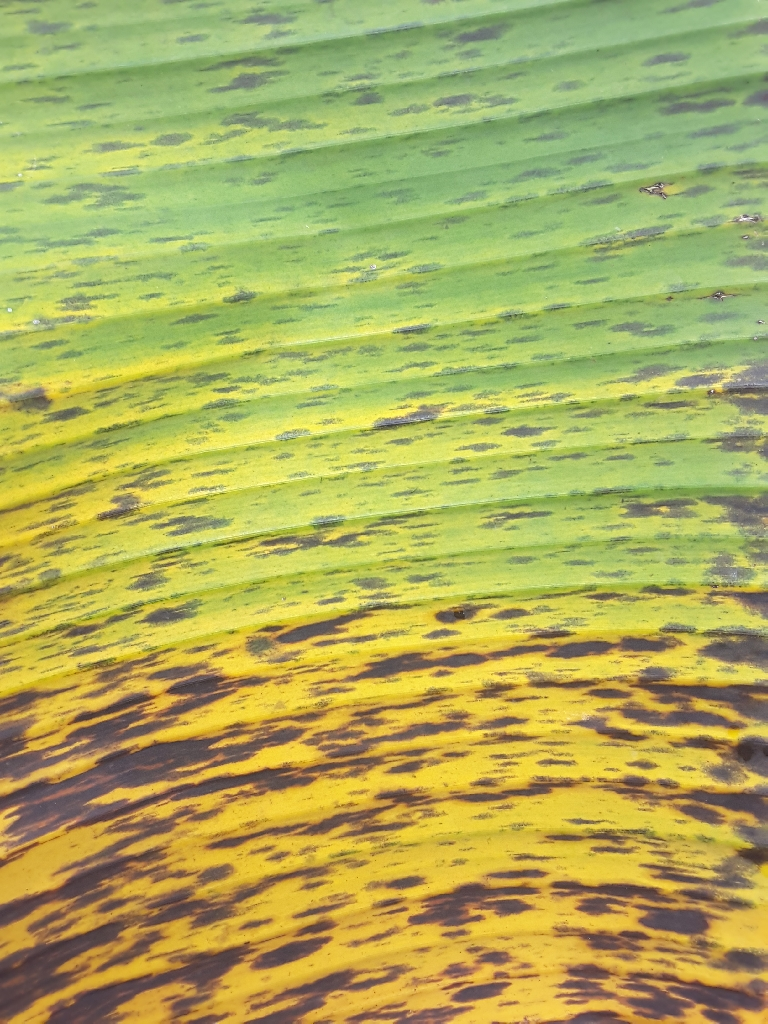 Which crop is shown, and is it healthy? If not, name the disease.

banana, black sigatoka
